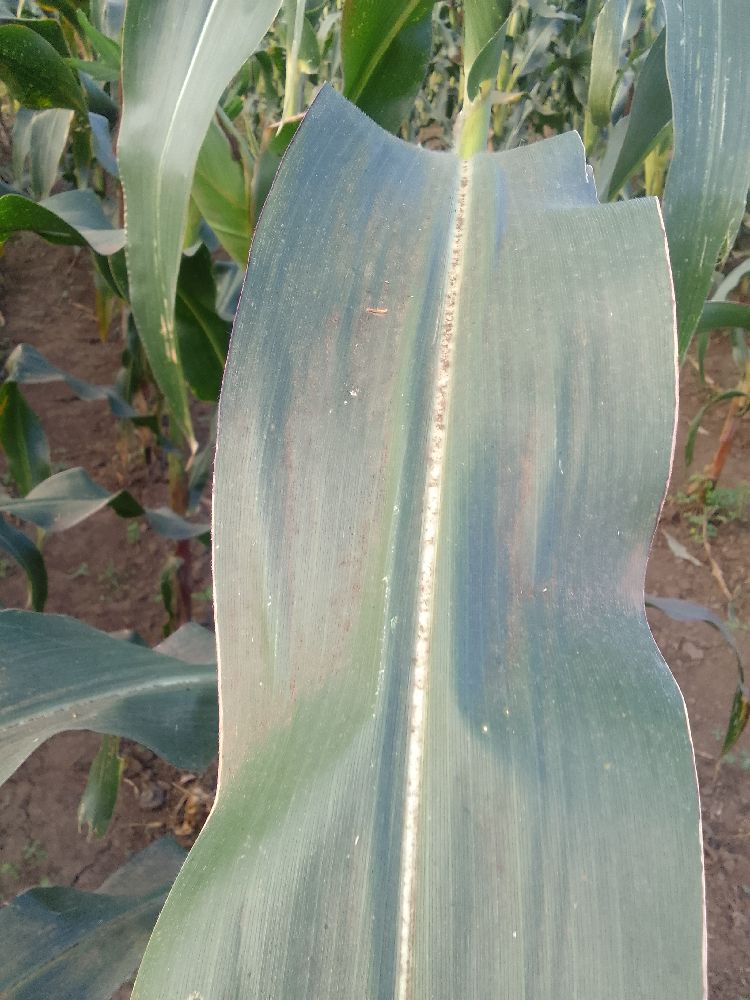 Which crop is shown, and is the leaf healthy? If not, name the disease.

maize, healthy
